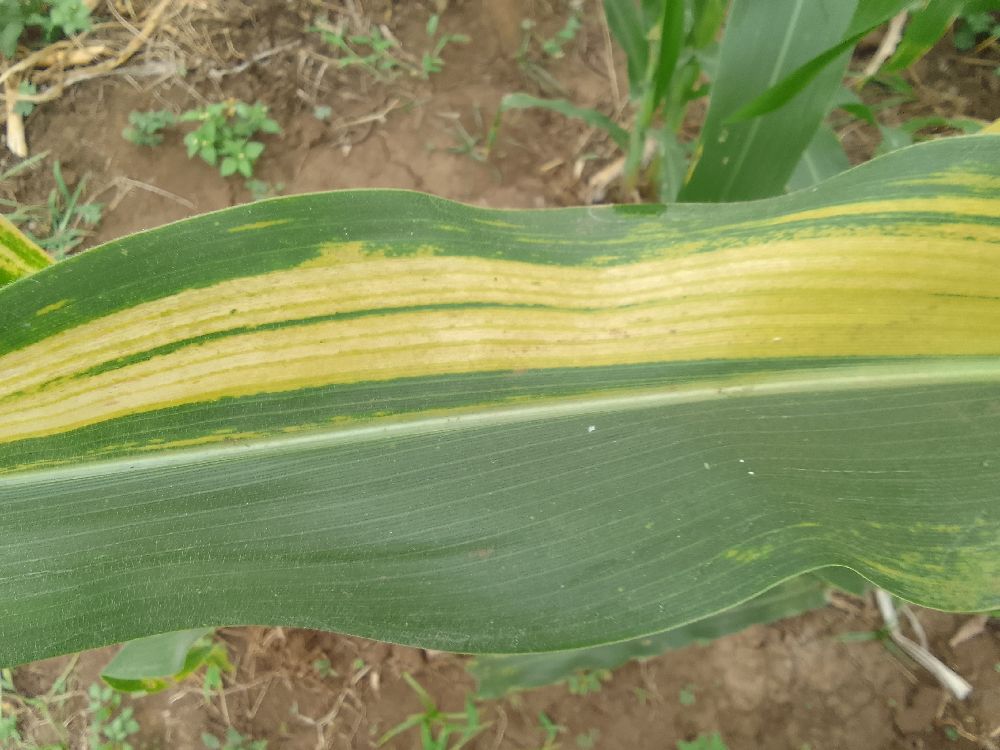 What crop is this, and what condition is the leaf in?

maize, maize lethal necrosis
